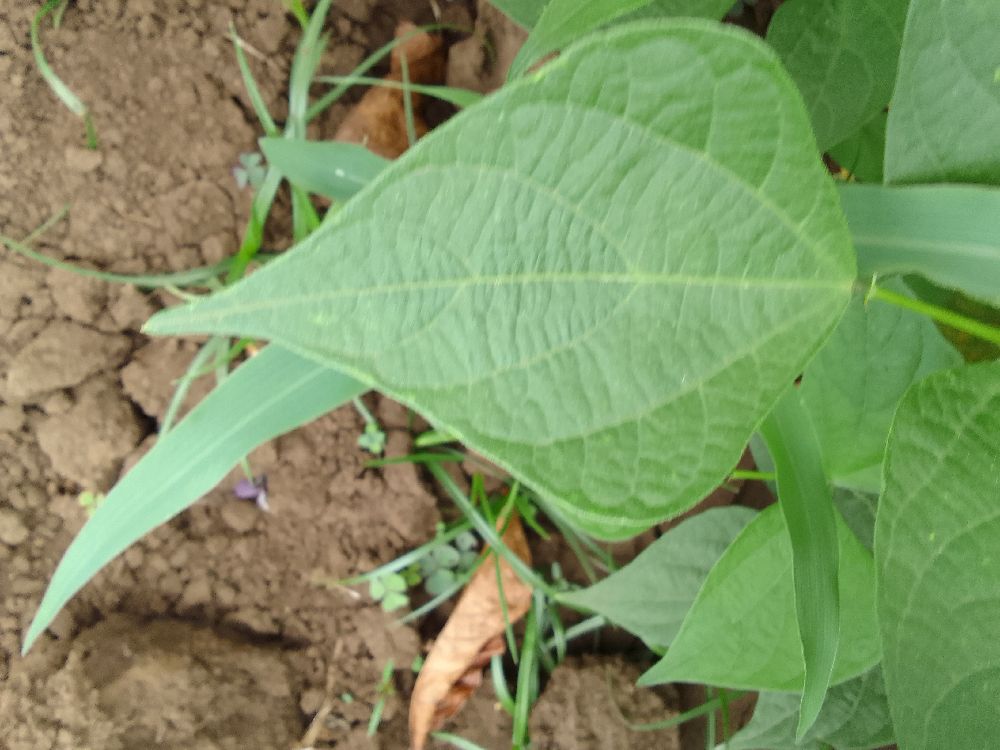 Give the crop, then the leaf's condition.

common bean, healthy
